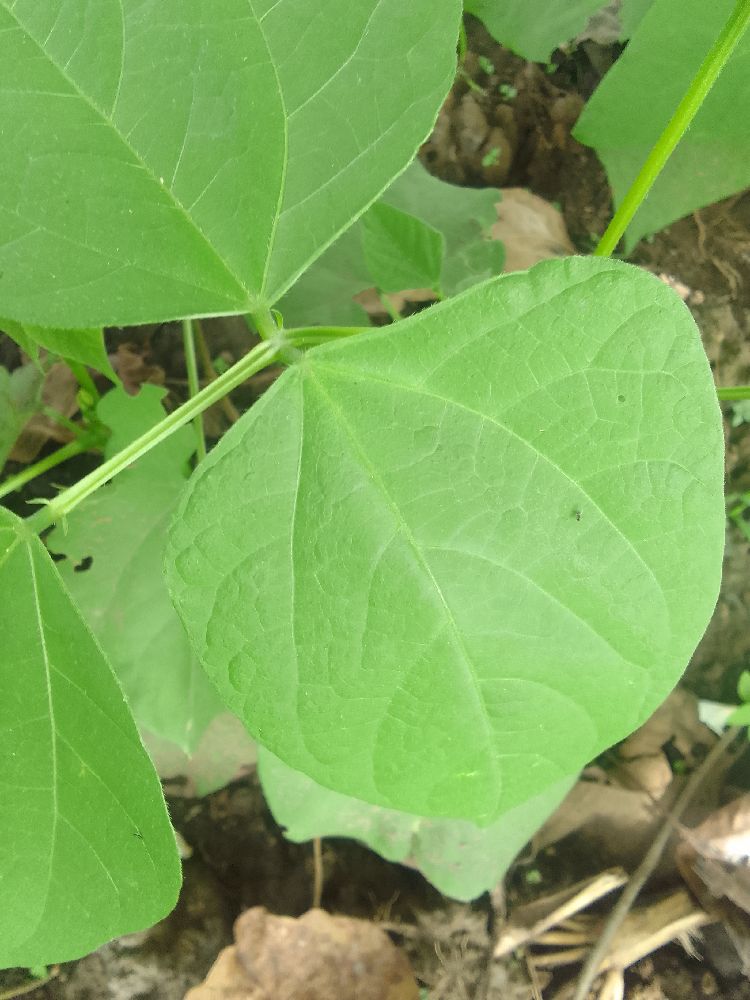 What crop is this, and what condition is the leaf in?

common bean, healthy
